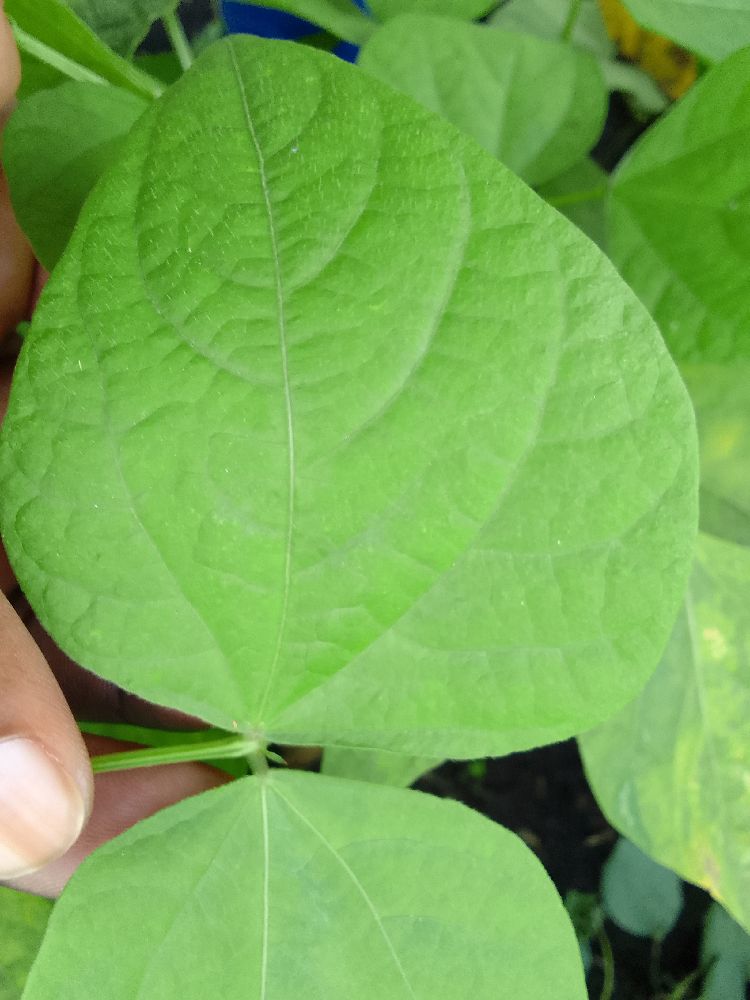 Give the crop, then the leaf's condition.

common bean, healthy
